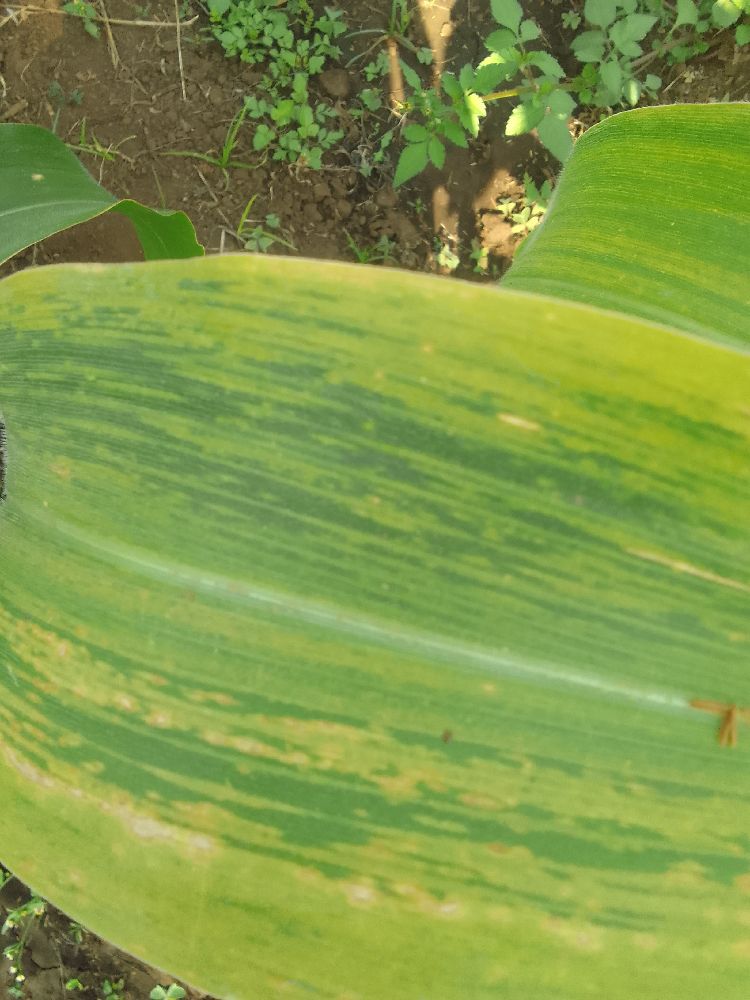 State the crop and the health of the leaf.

maize, maize lethal necrosis
